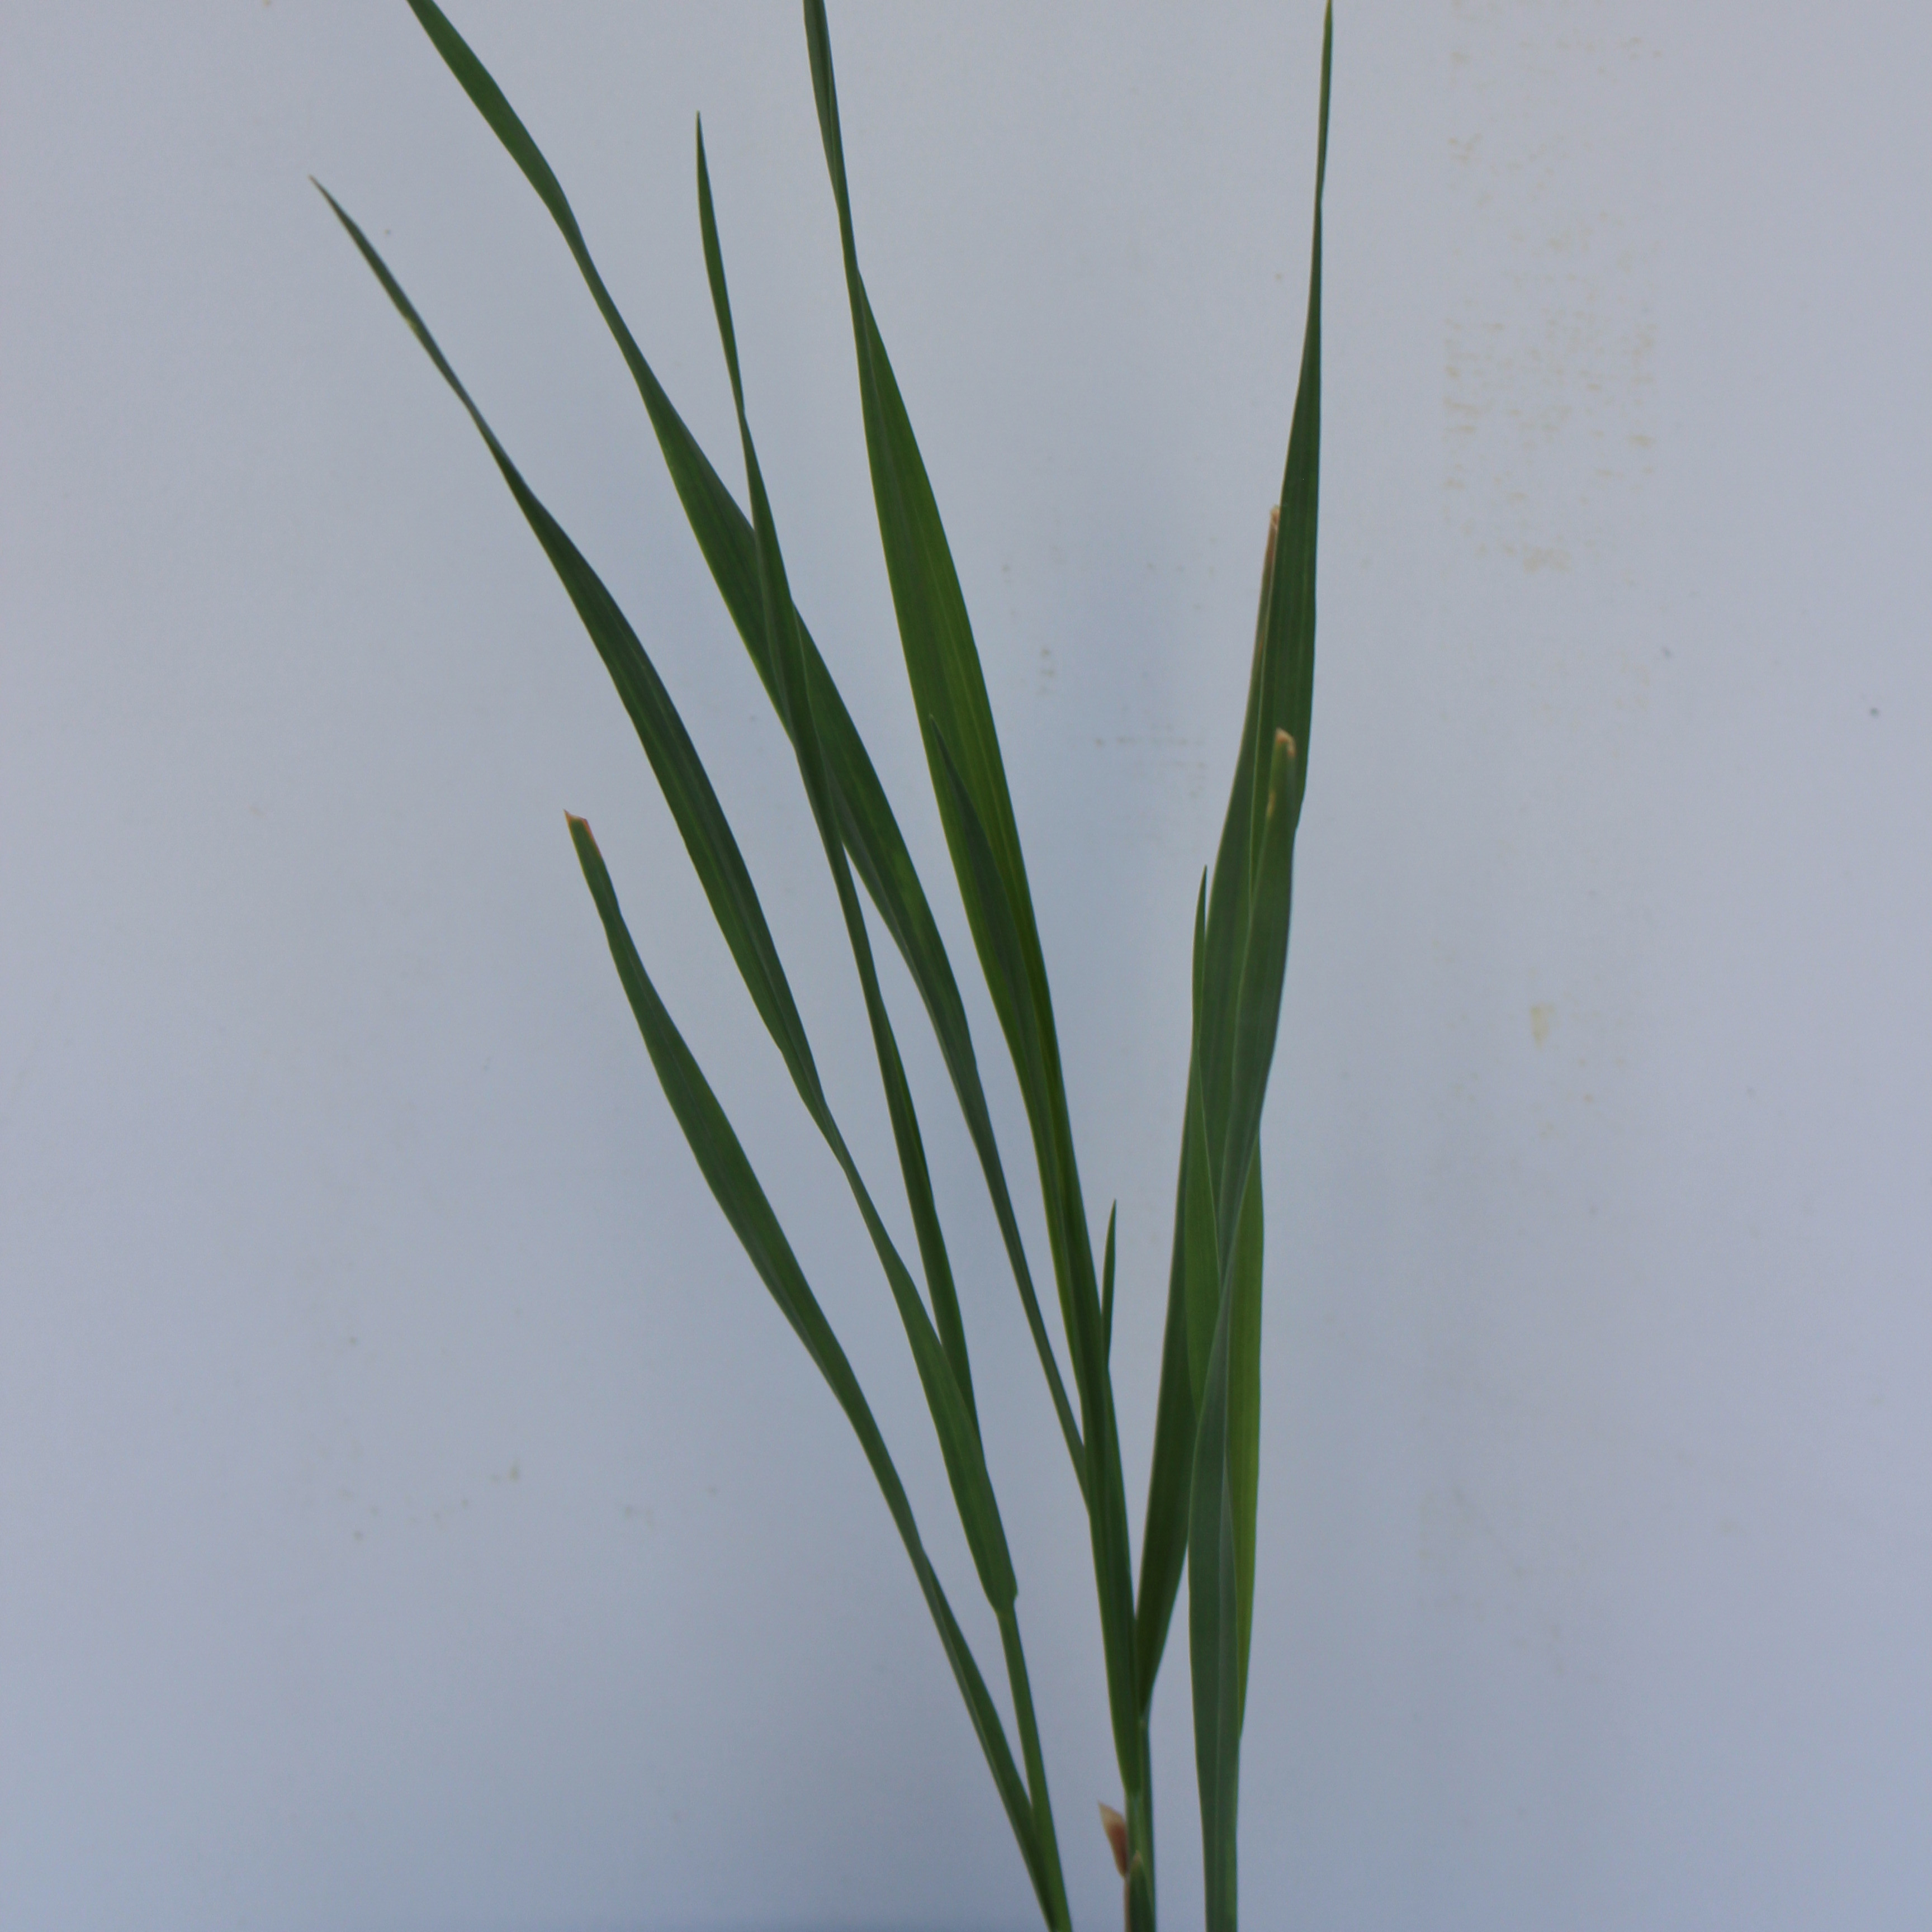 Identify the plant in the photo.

Avena sterilis
